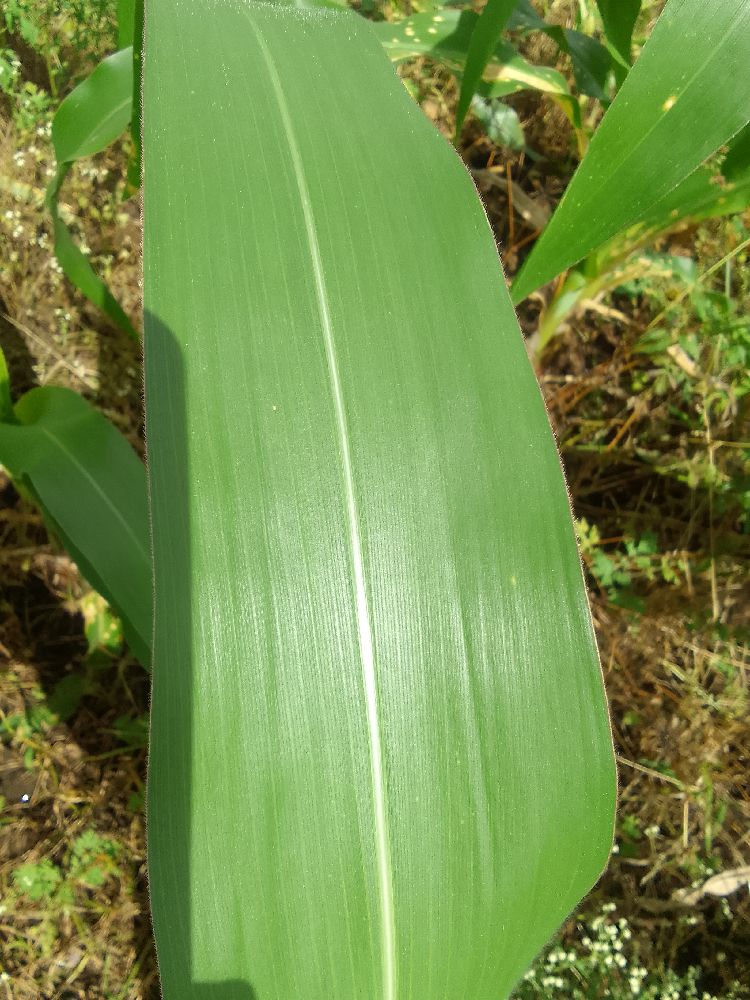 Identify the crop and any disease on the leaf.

maize, healthy
